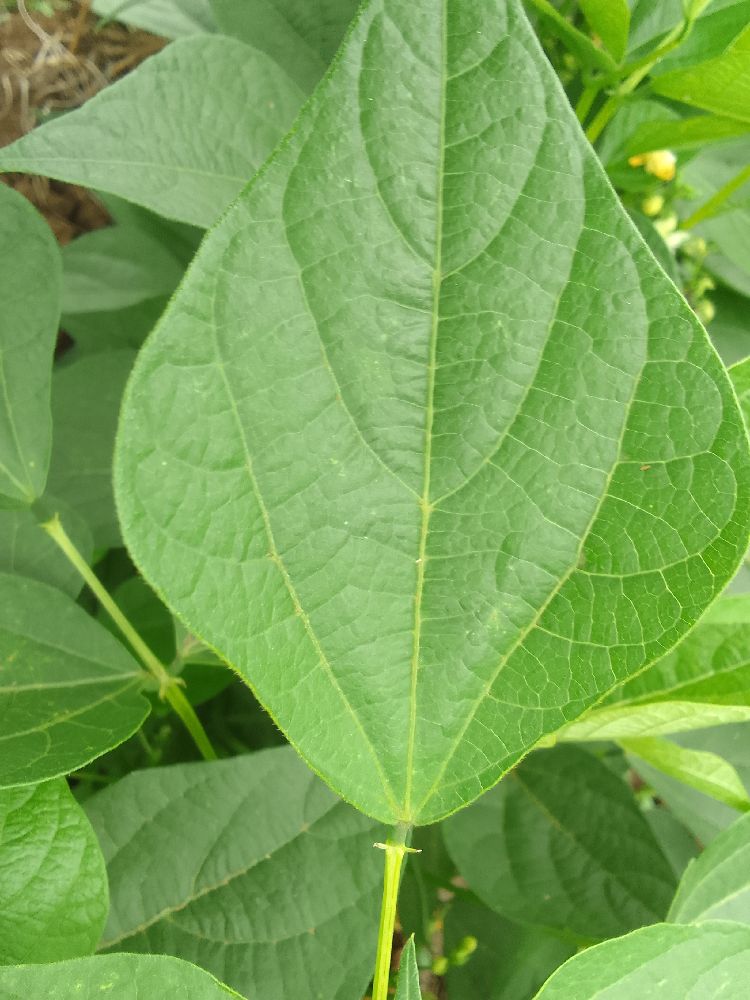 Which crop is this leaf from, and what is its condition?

common bean, healthy
